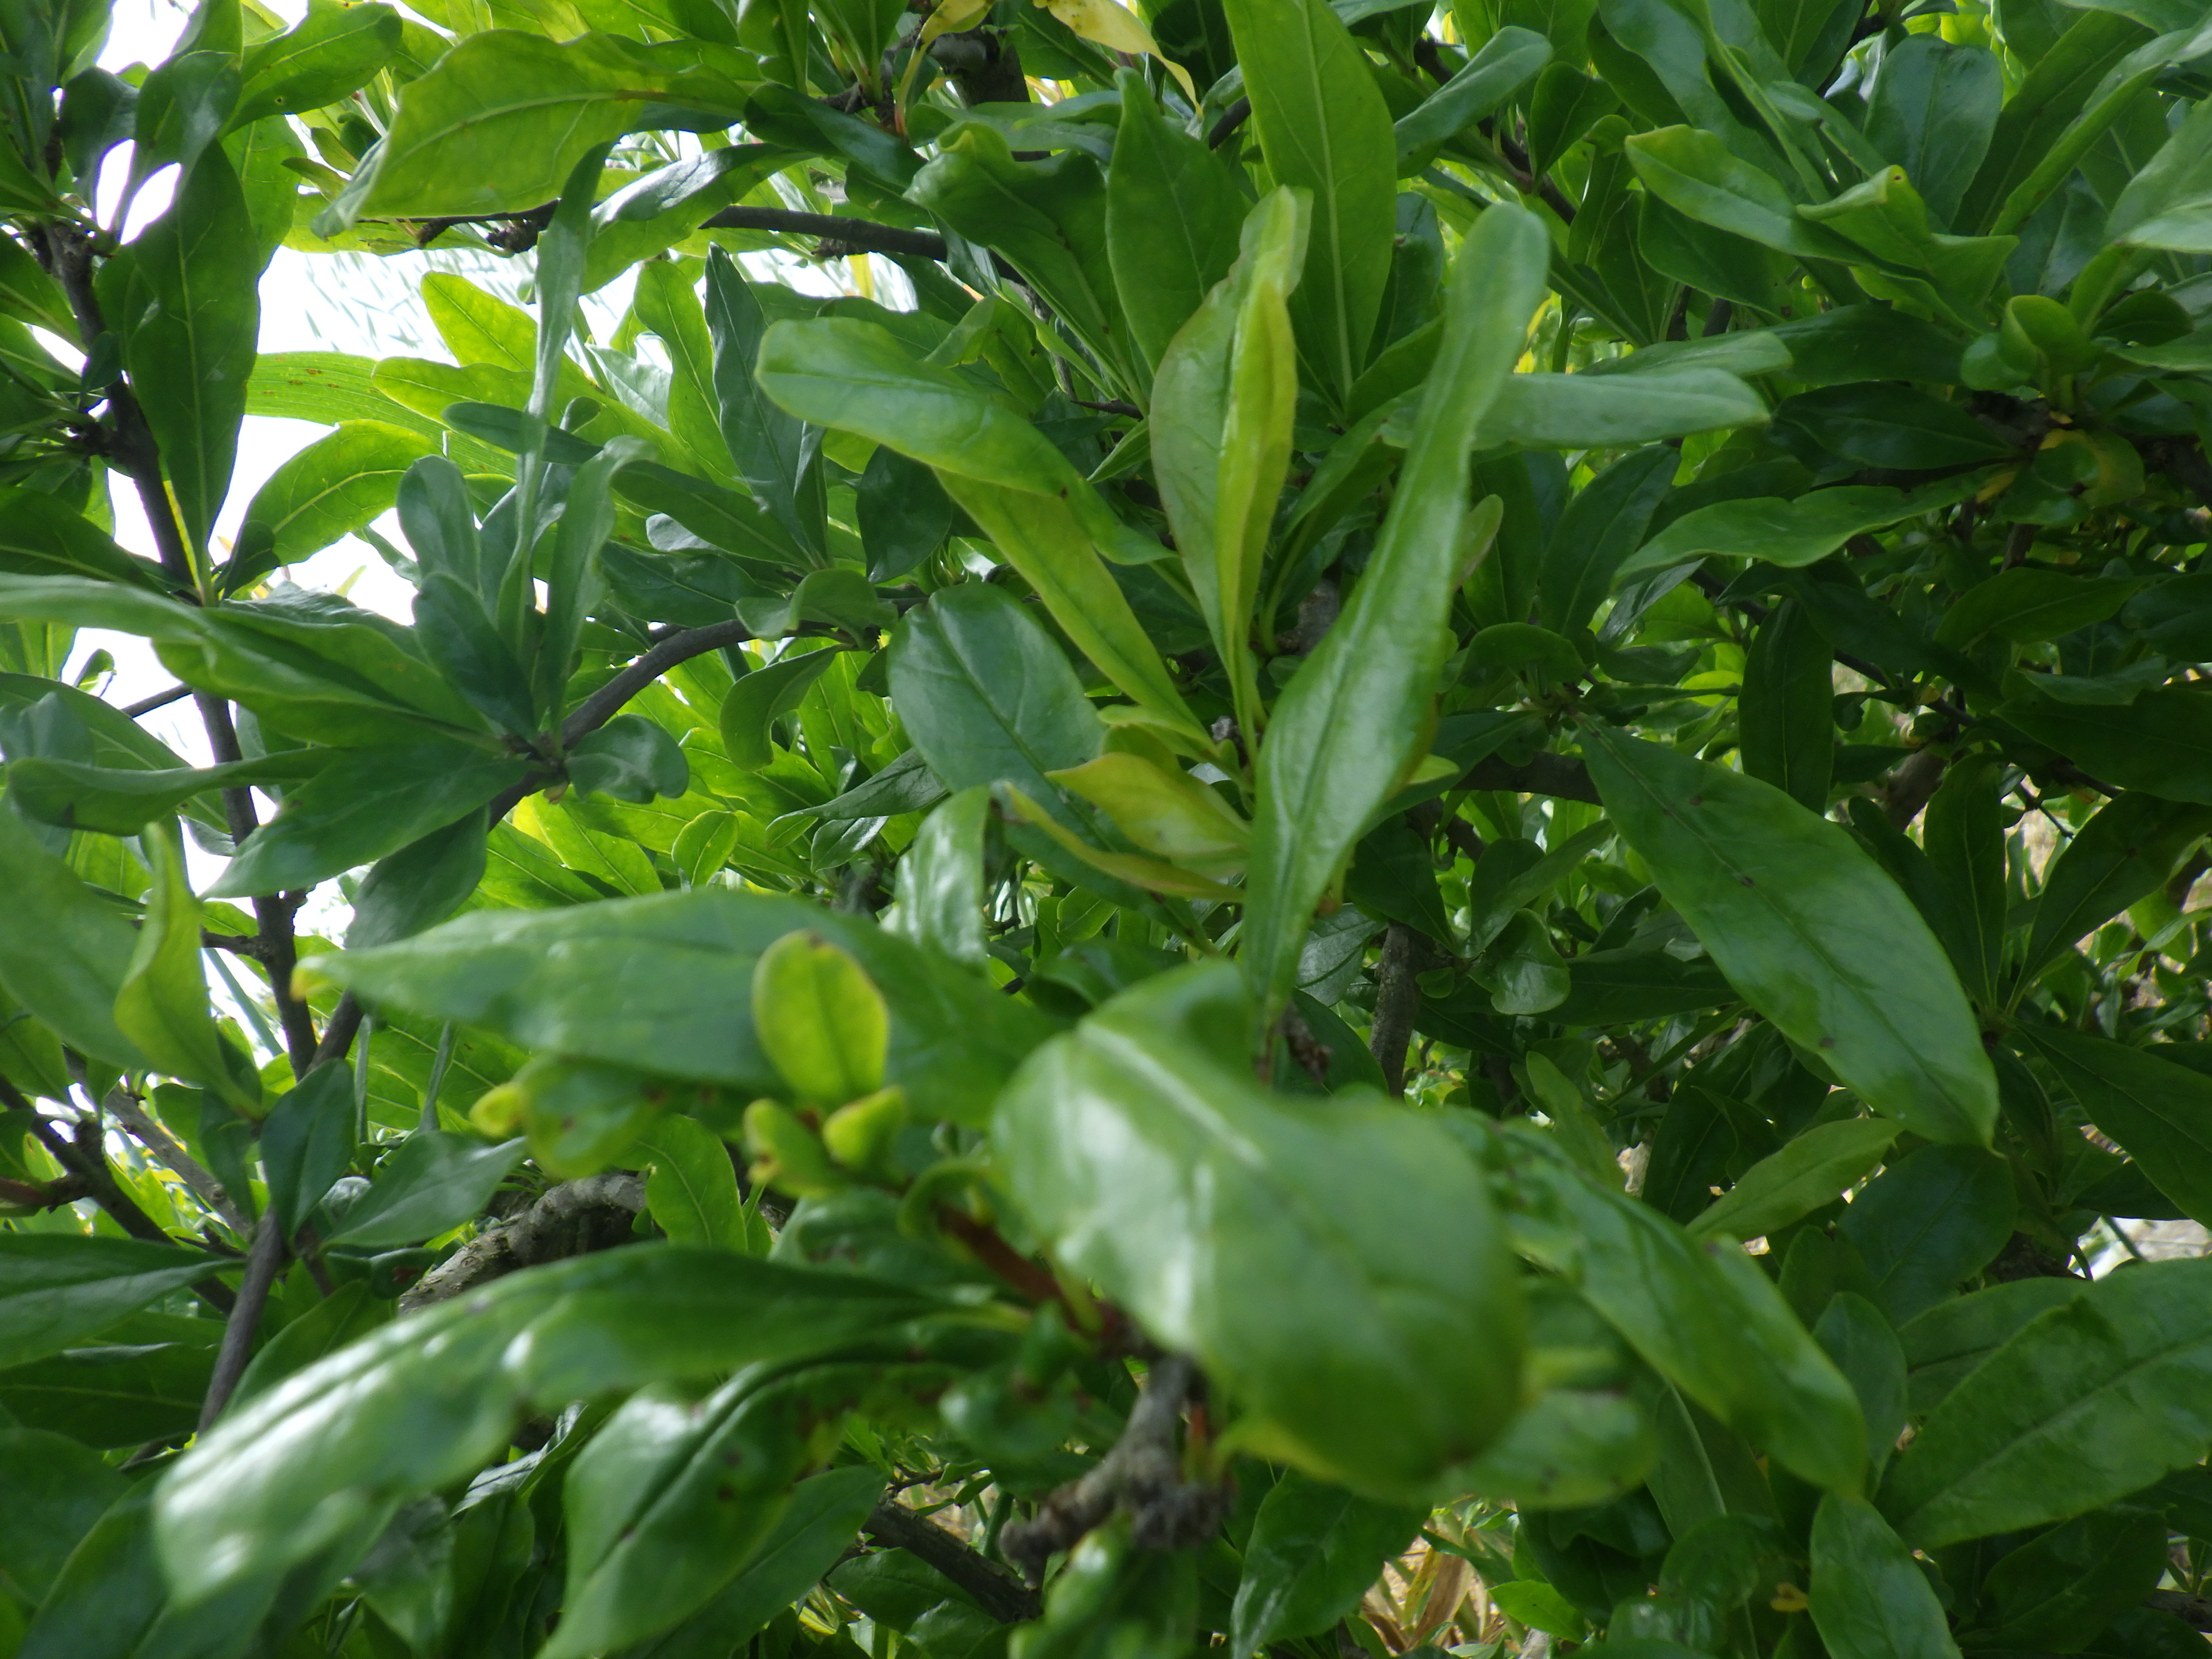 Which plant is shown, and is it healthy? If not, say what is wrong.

pomegranate, aphids, coniella granati
